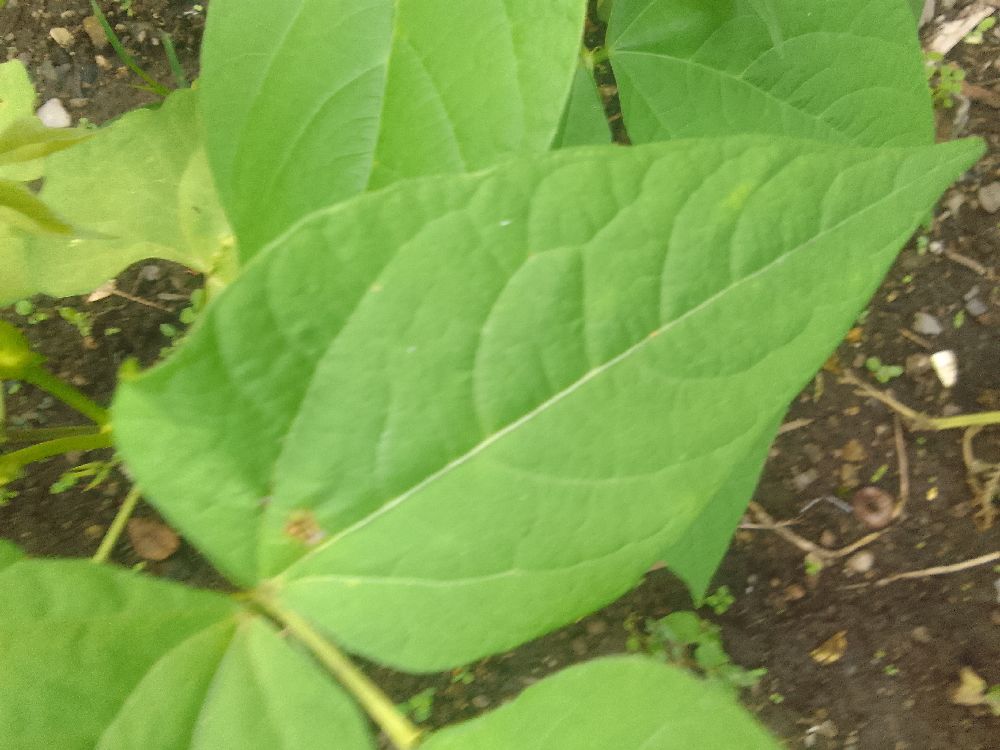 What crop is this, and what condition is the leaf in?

common bean, healthy
